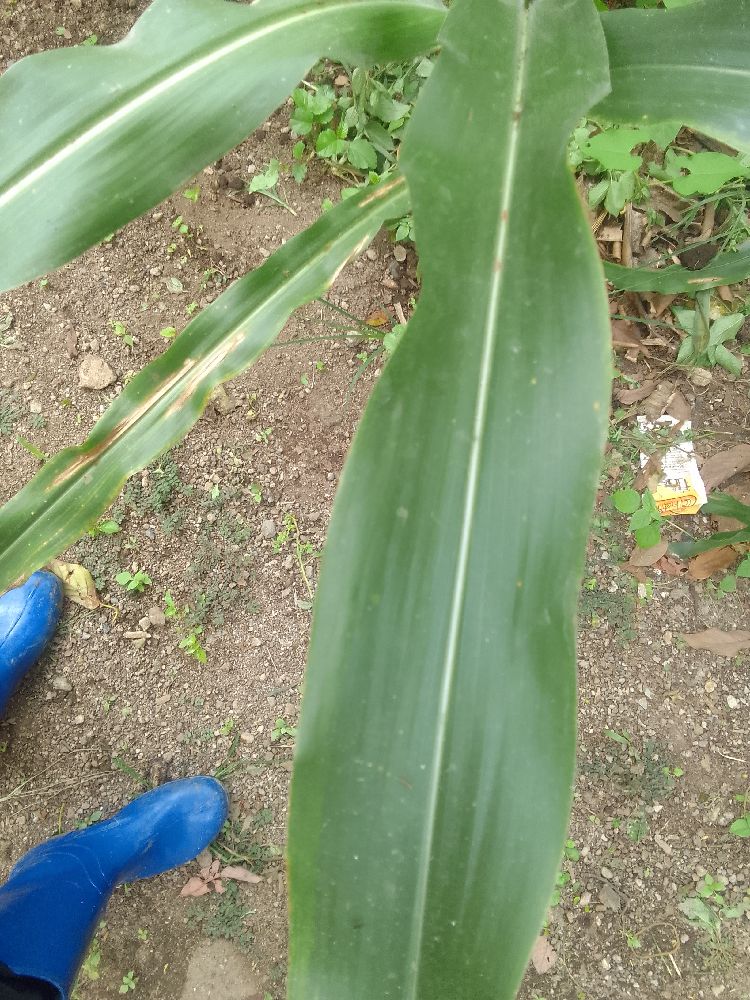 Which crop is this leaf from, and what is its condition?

maize, healthy
